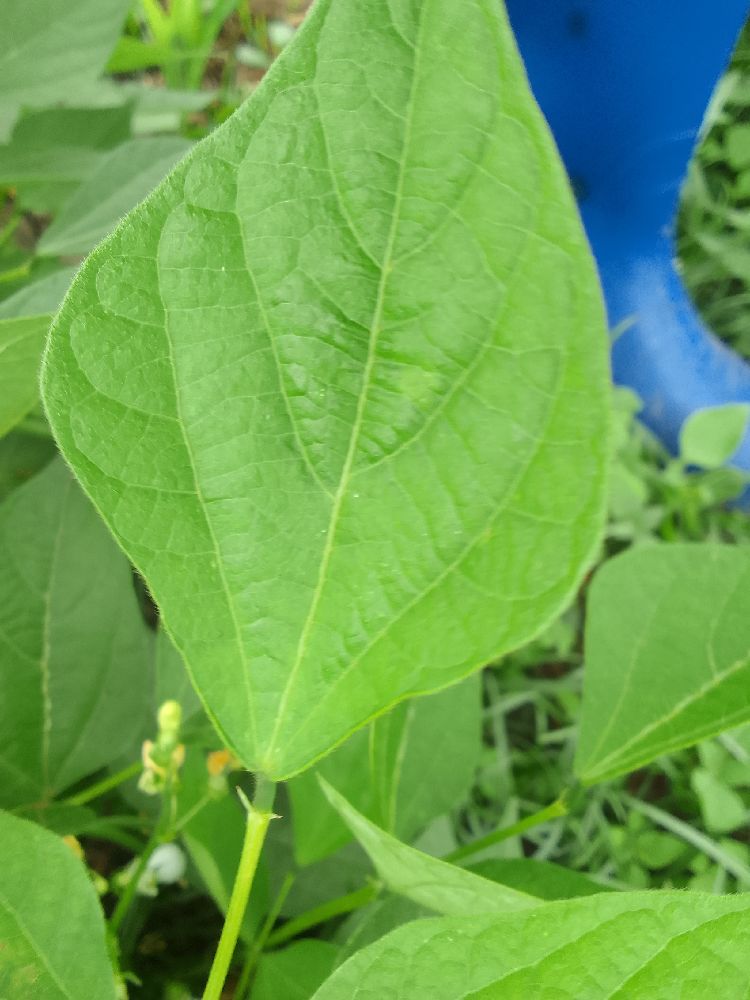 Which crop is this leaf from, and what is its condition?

common bean, healthy
